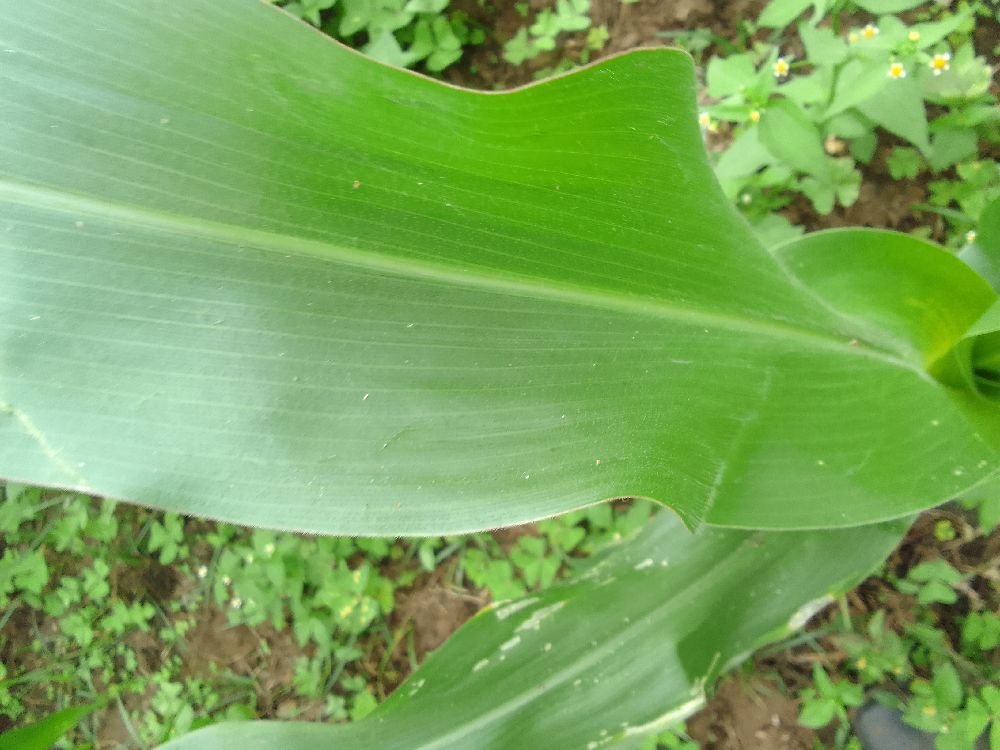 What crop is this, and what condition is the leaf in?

maize, healthy
